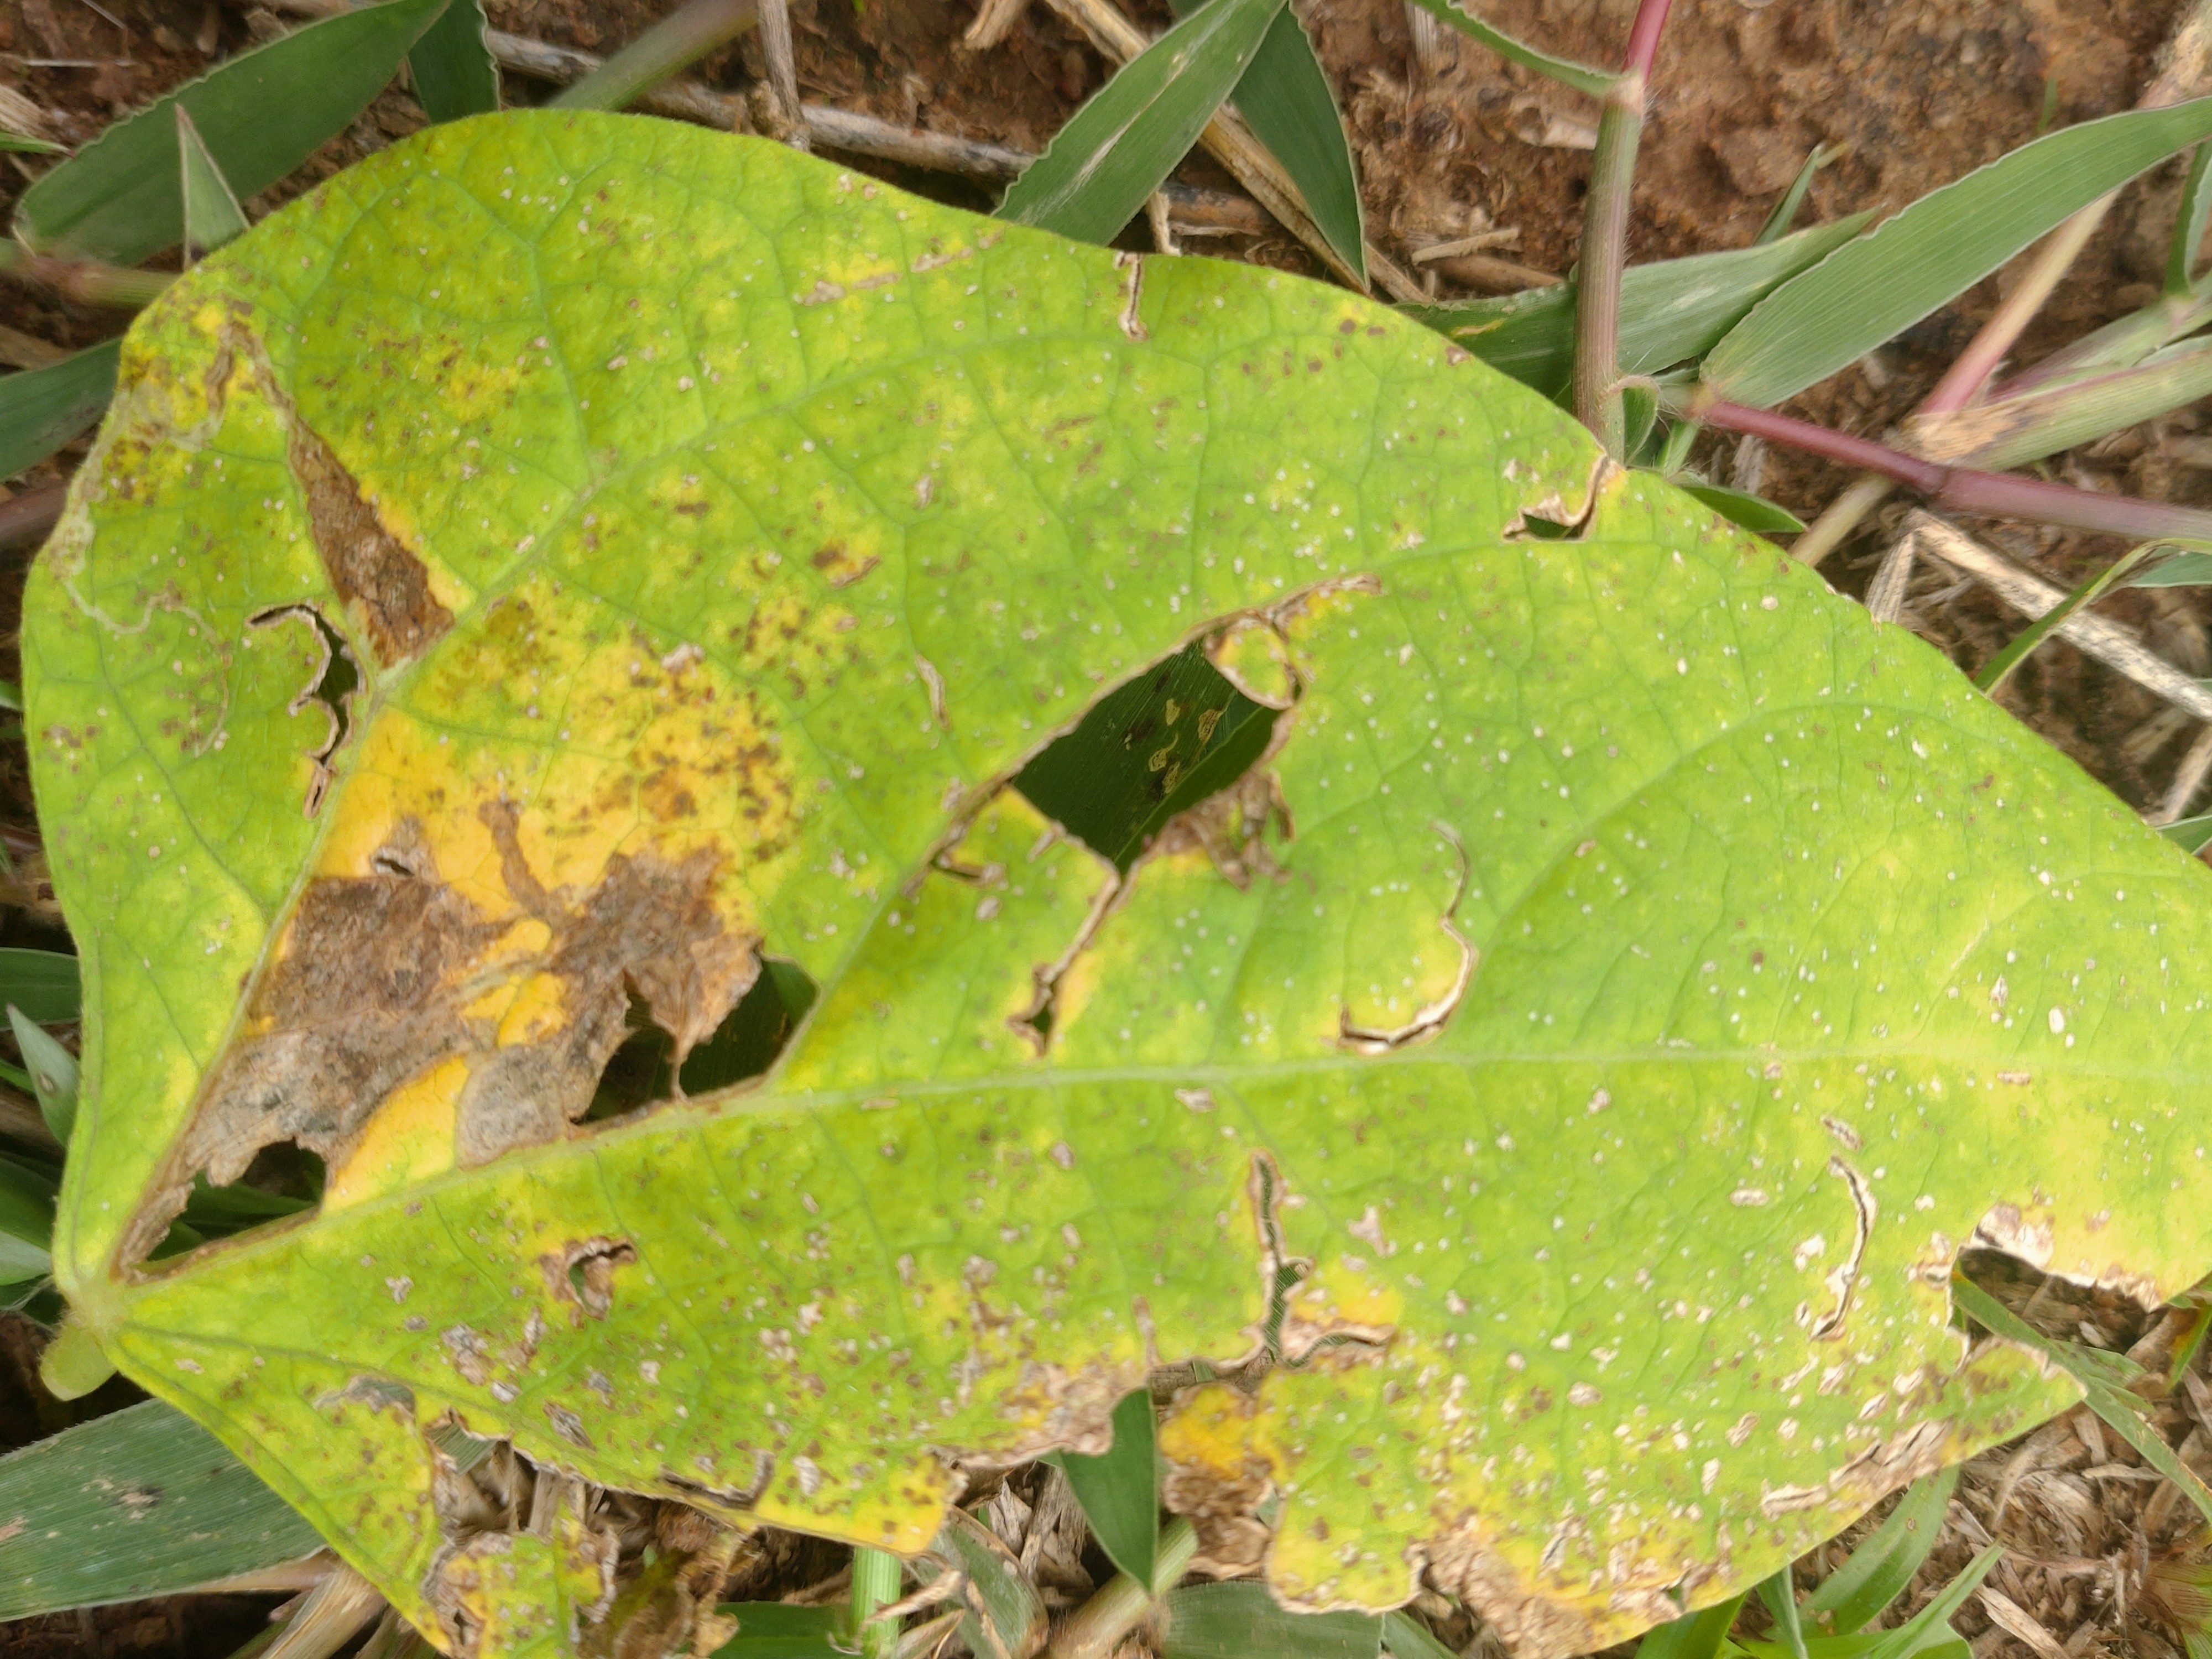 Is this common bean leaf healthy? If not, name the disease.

rust
